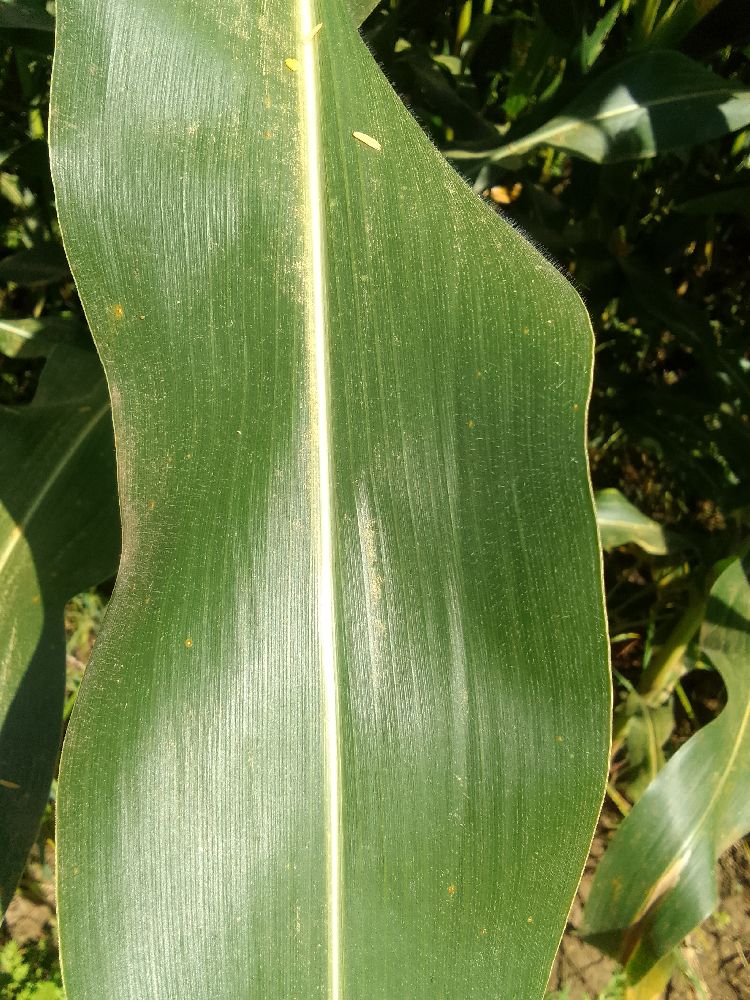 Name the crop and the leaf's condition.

maize, healthy
